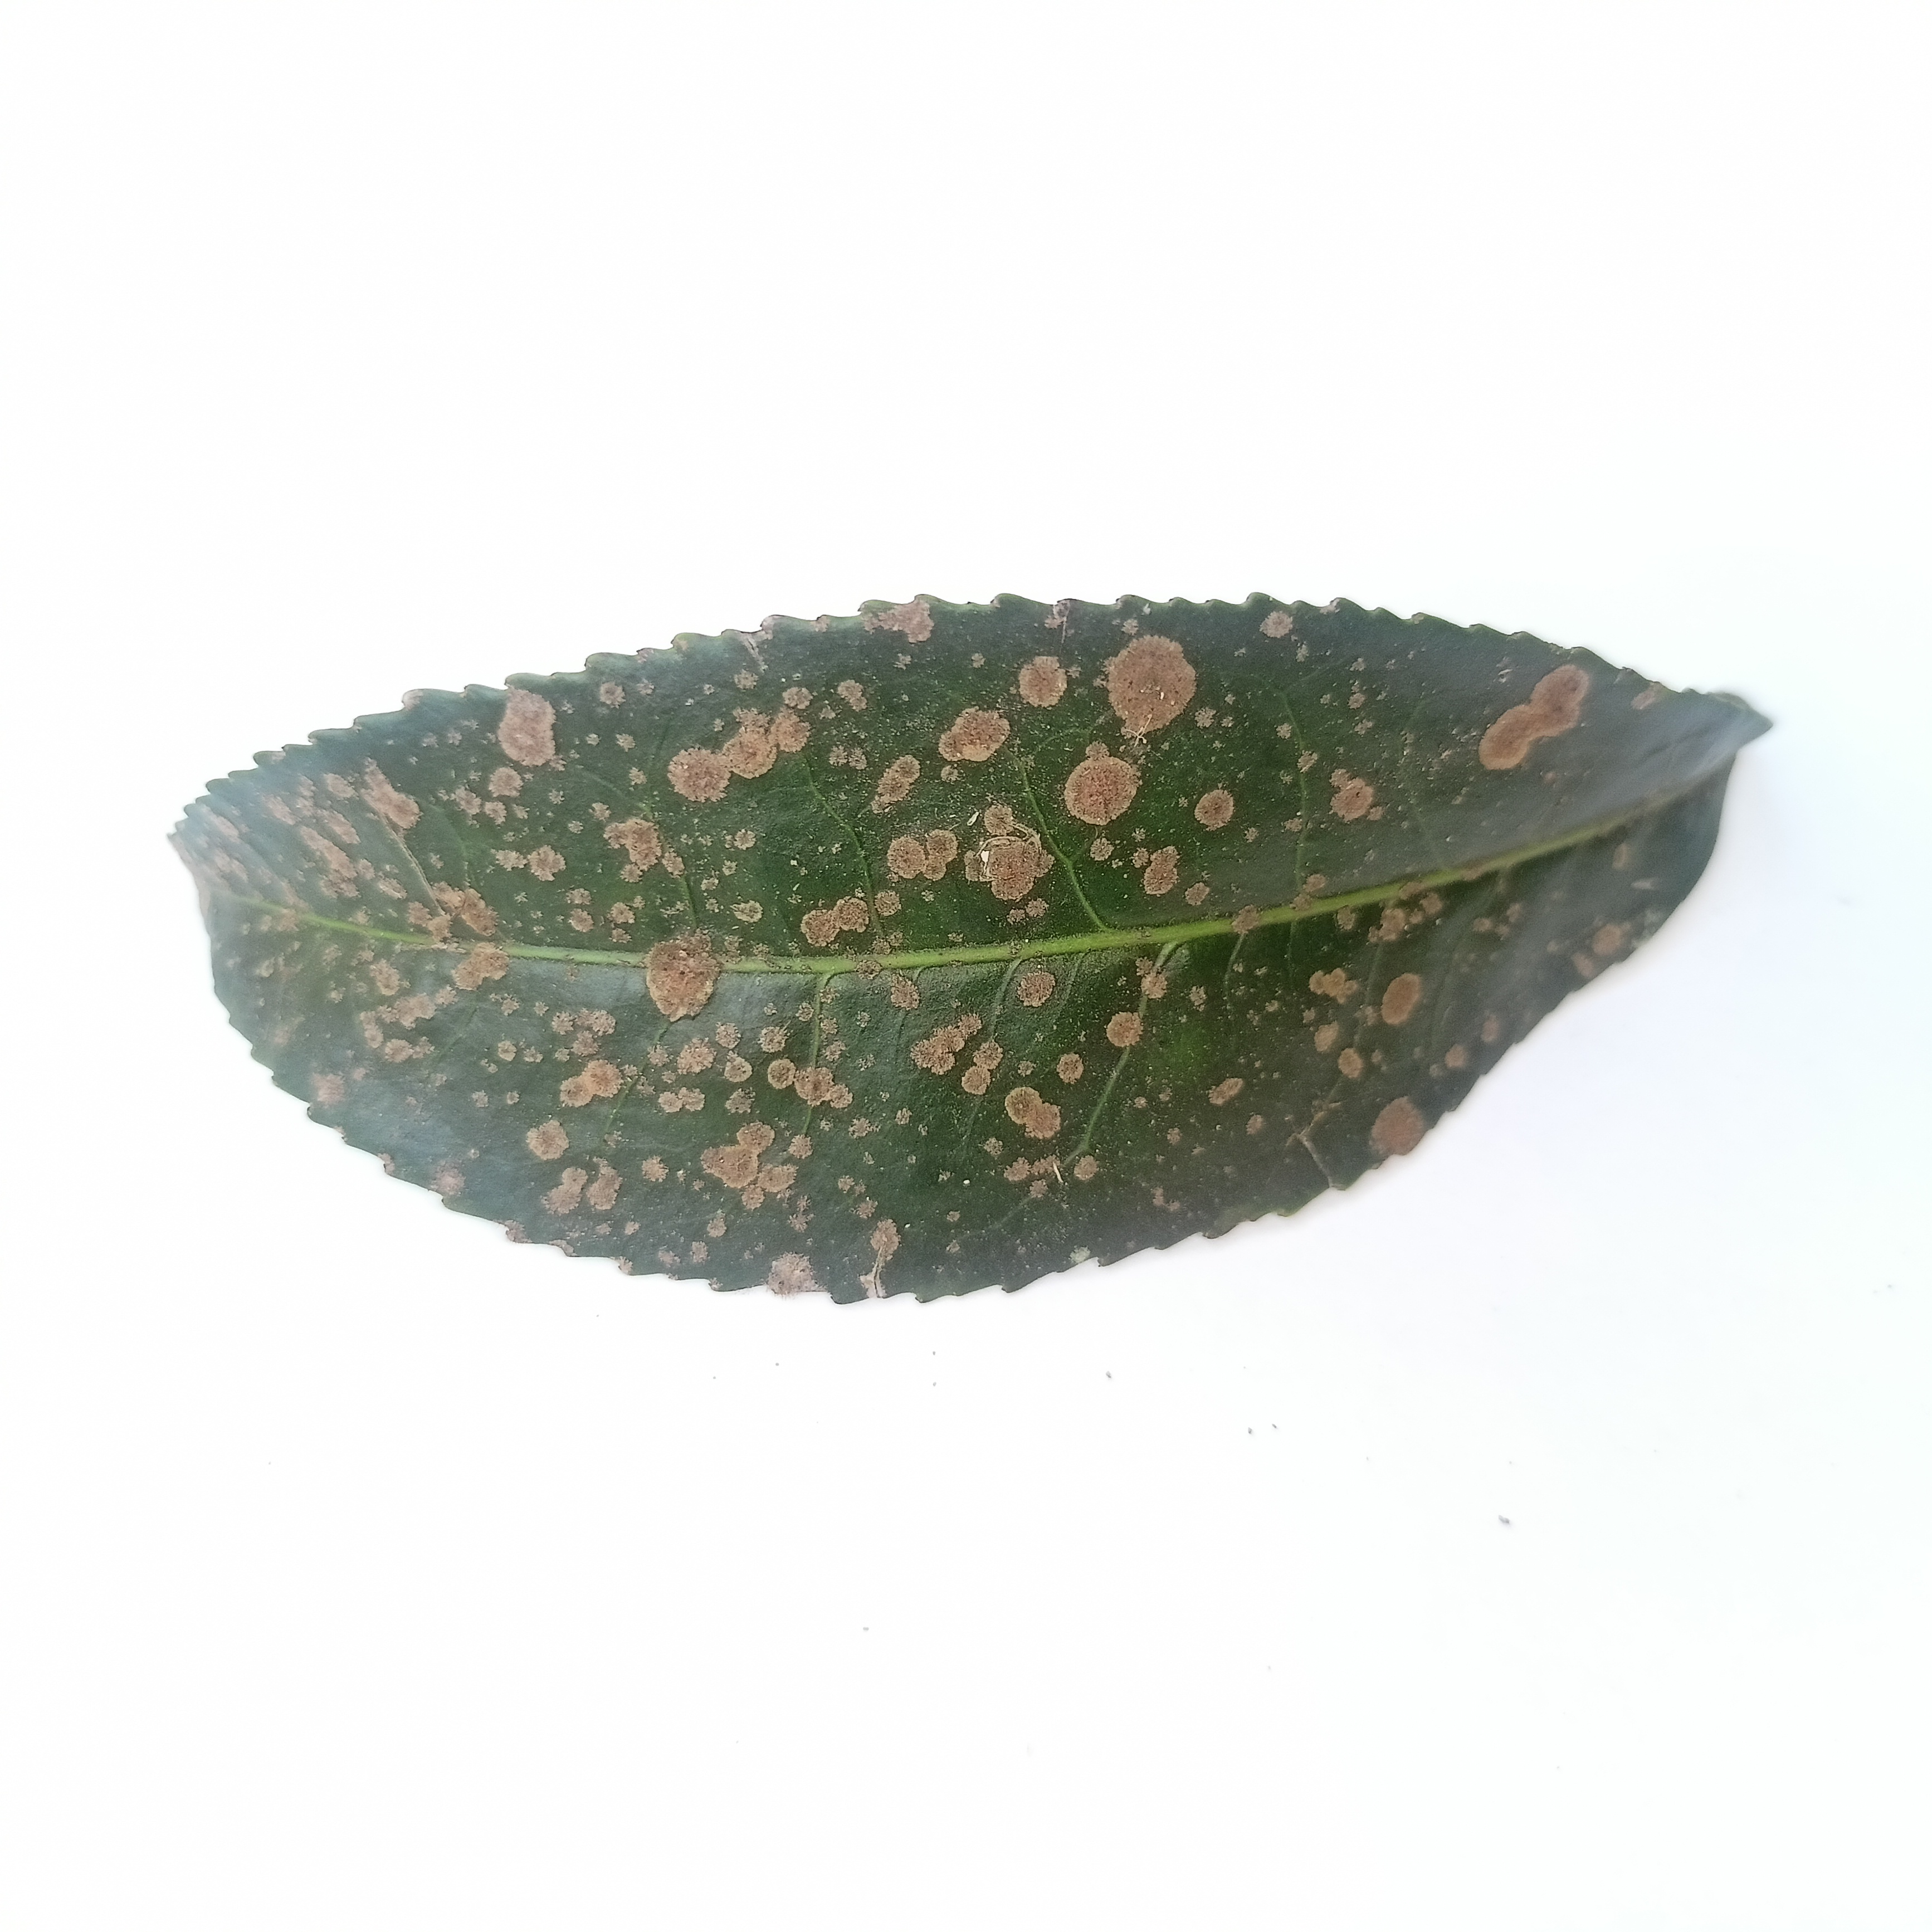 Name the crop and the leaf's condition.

tea, algal leaf
